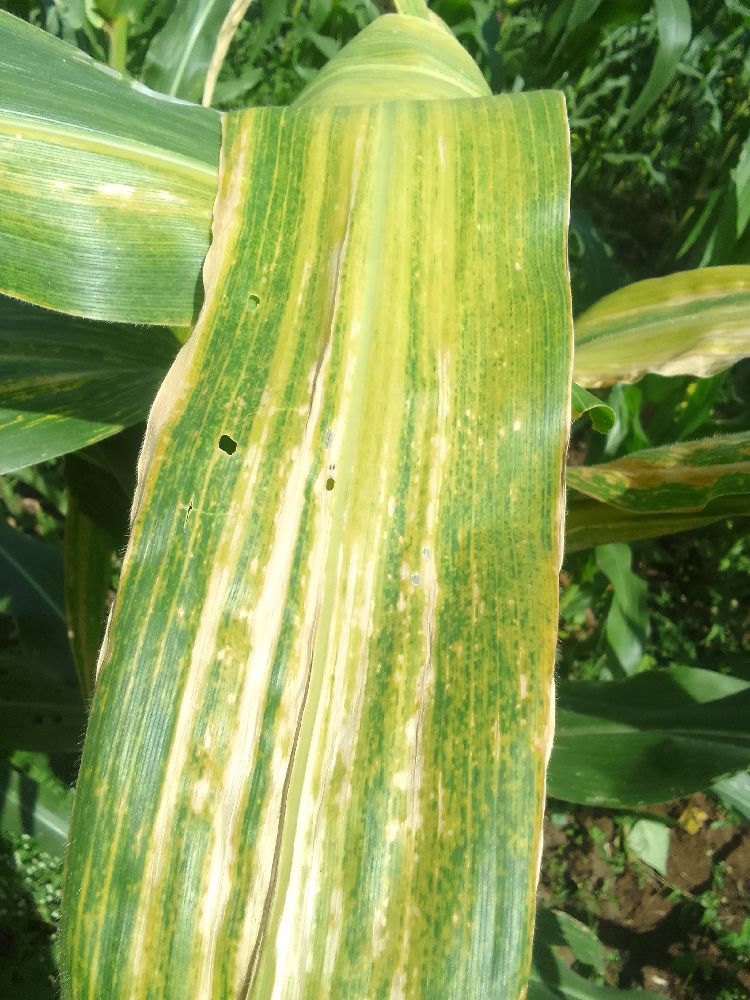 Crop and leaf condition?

maize, maize lethal necrosis
